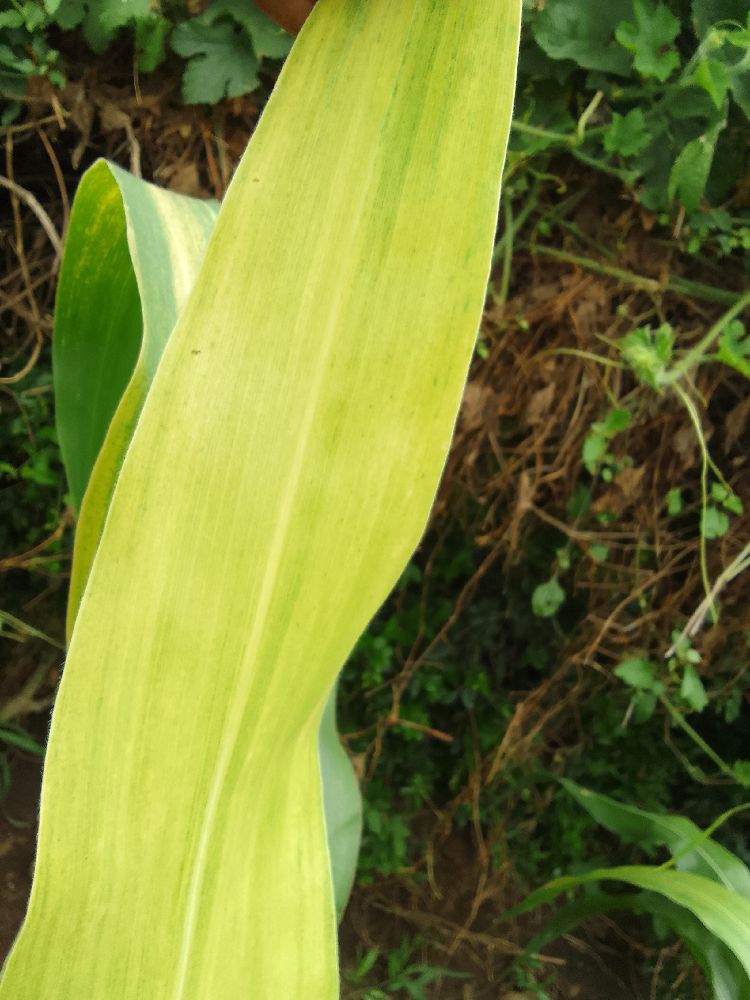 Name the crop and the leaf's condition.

maize, maize lethal necrosis
